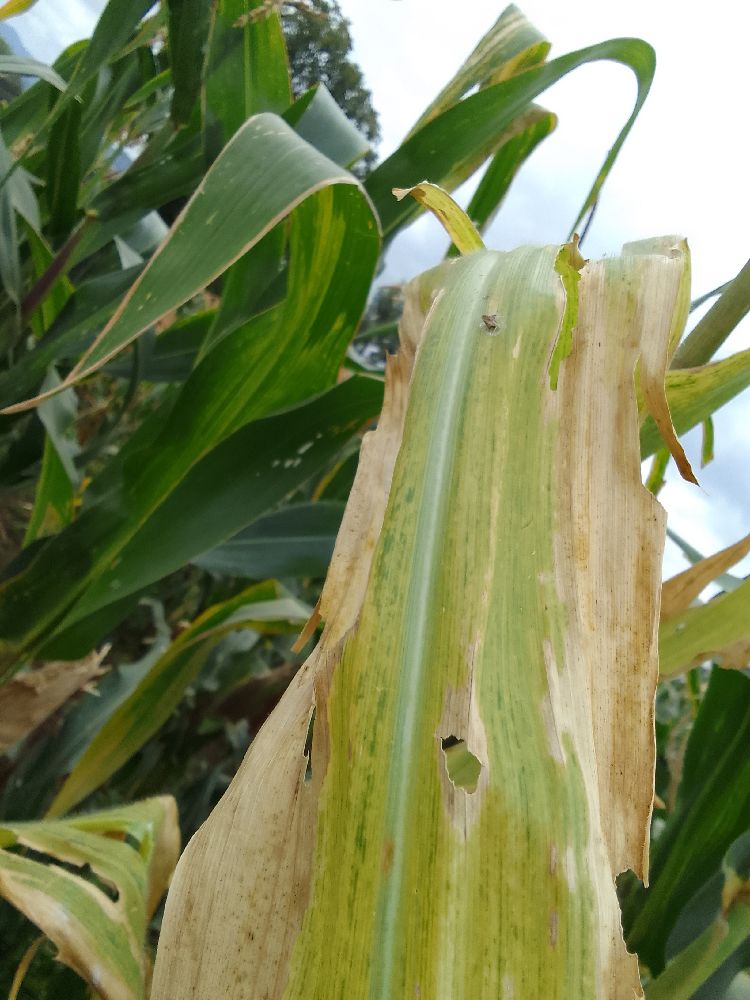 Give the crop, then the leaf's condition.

maize, maize lethal necrosis
